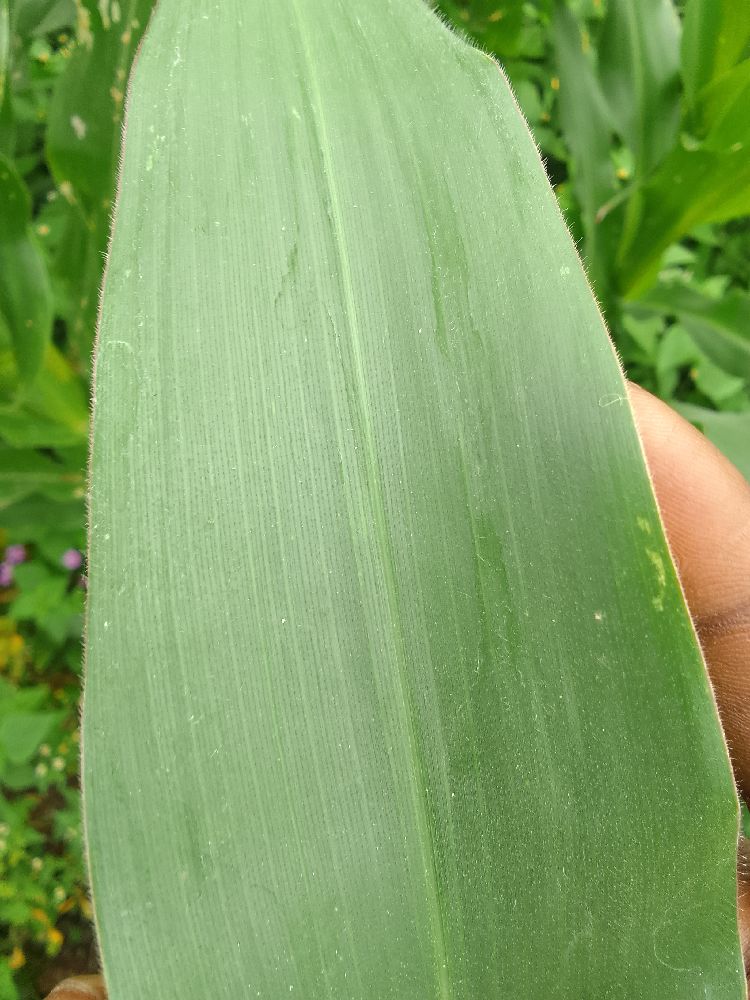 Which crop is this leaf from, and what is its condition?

maize, healthy
